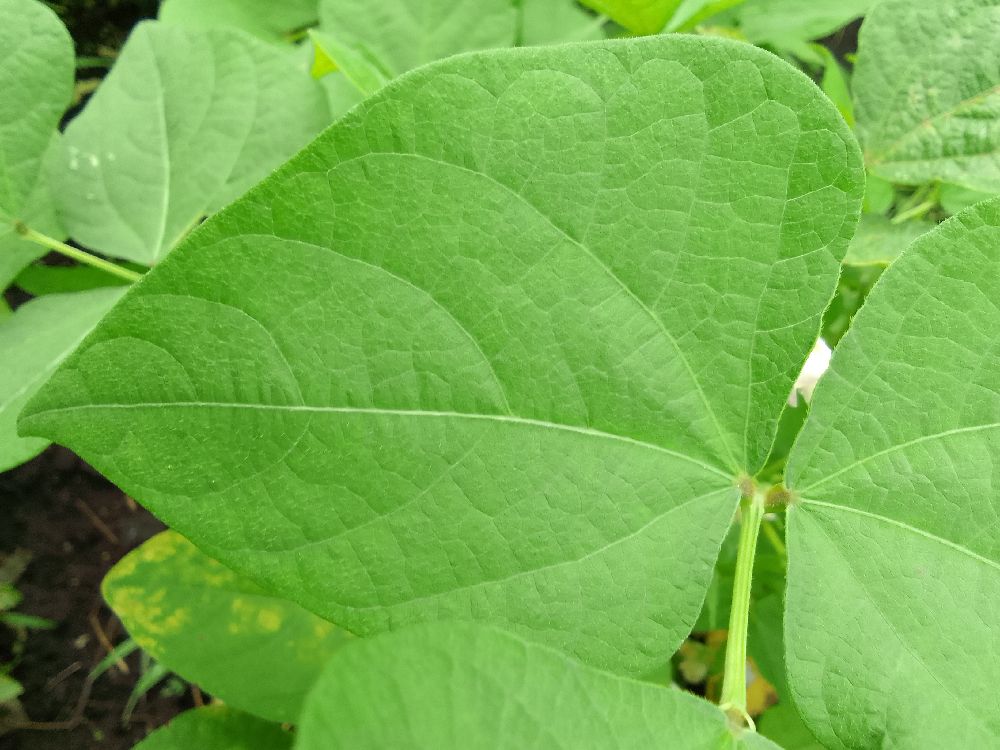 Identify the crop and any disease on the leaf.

common bean, healthy
